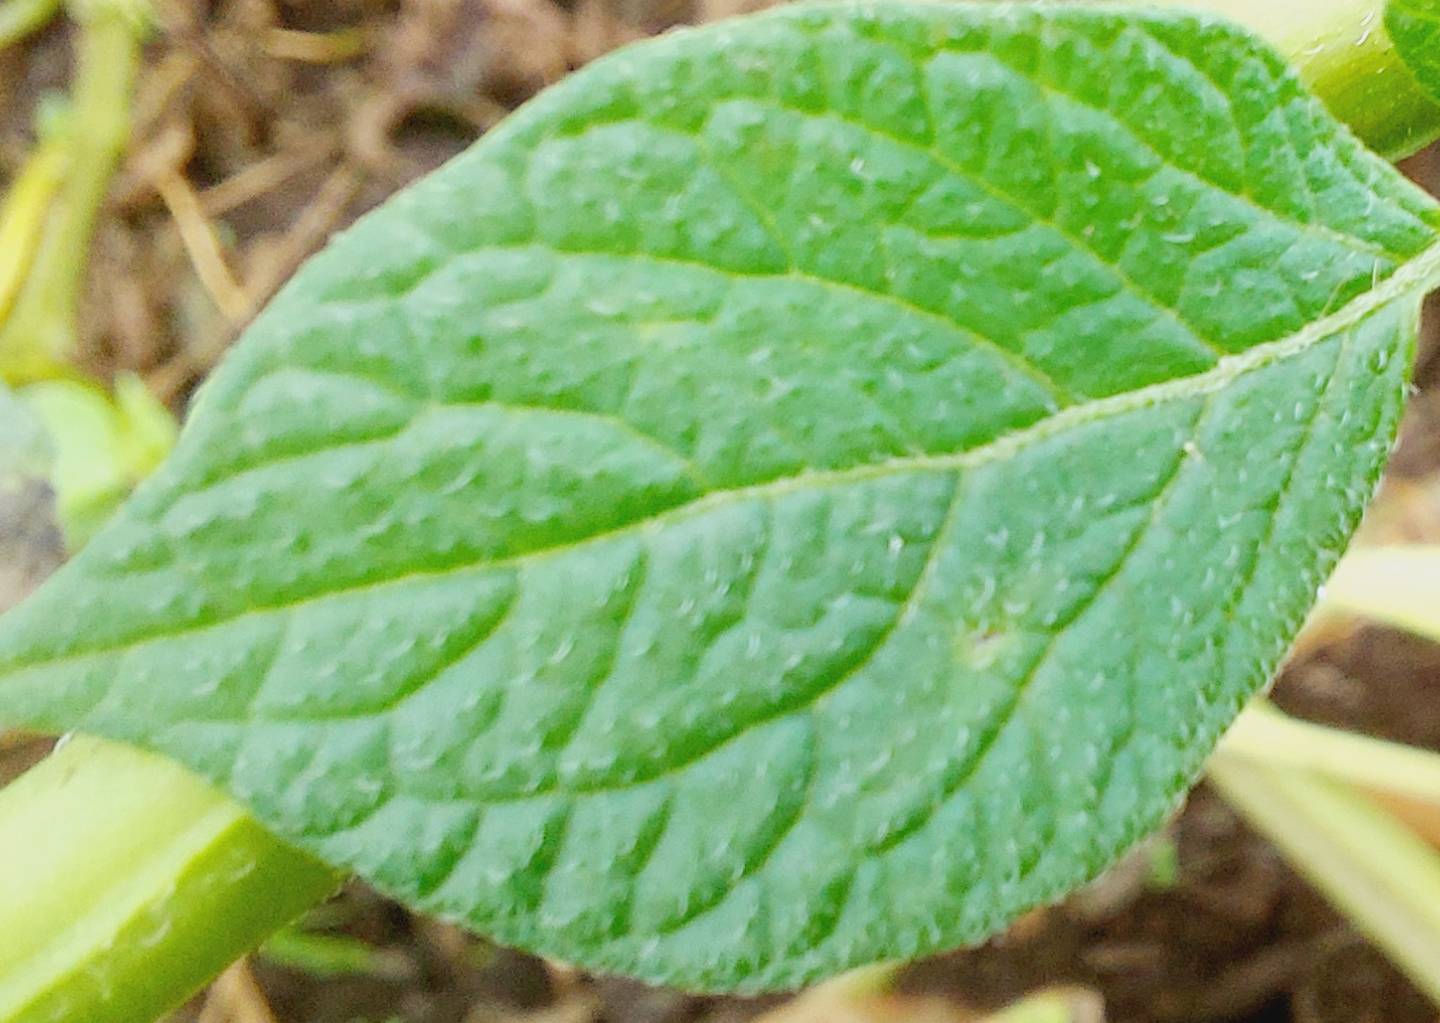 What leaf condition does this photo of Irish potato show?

healthy
